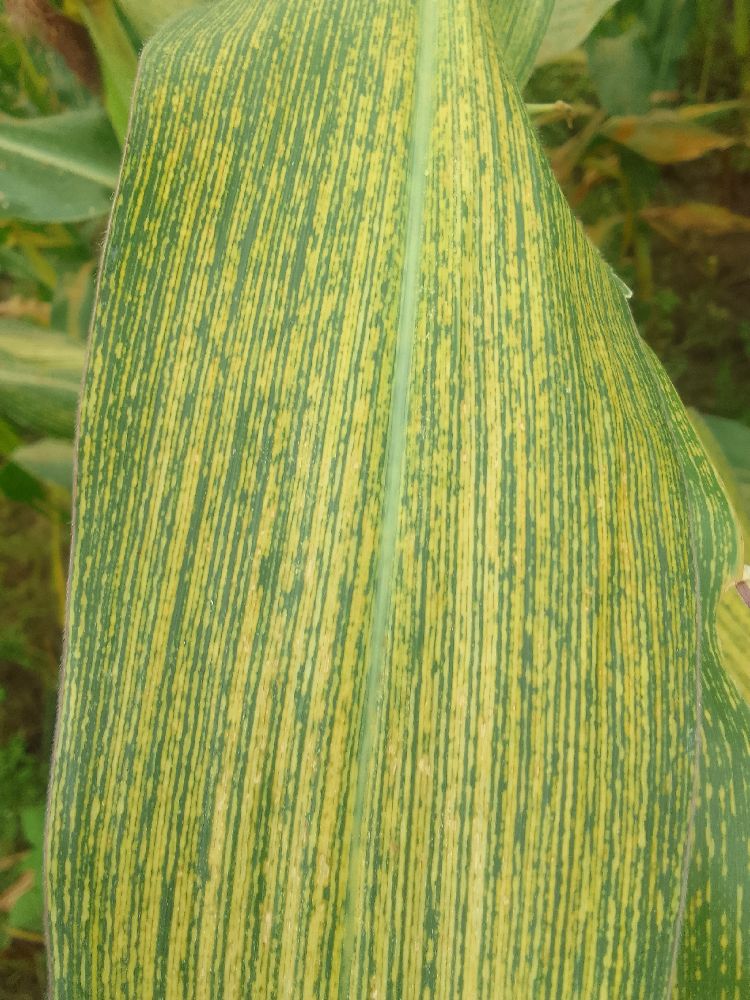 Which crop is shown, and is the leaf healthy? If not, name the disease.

maize, maize streak virus
